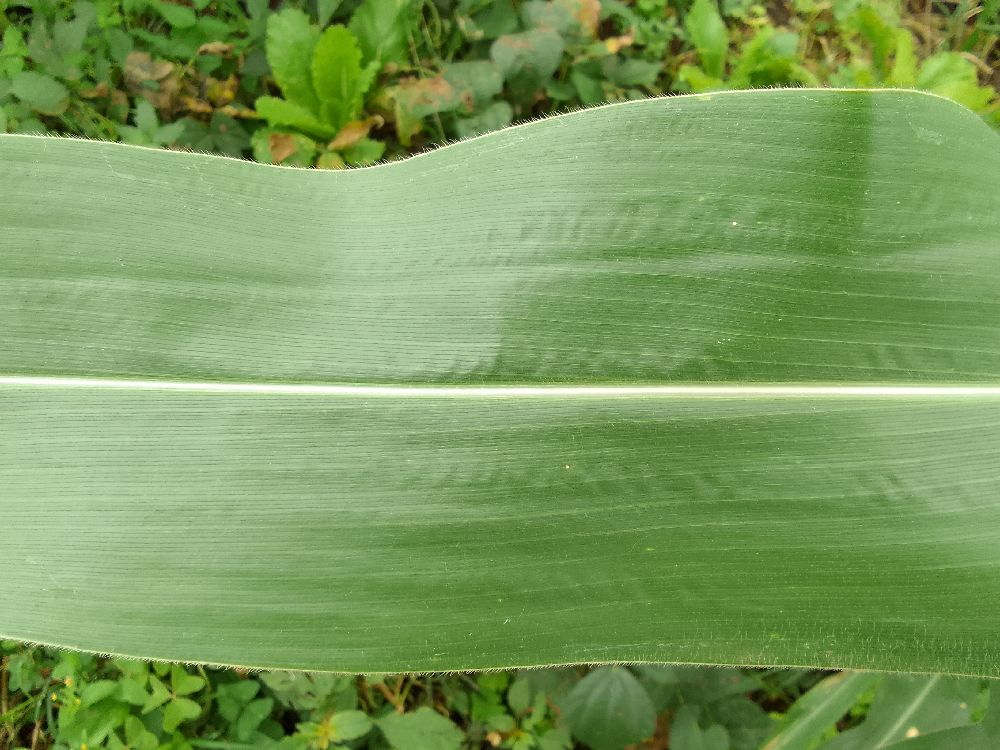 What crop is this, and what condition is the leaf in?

maize, healthy
